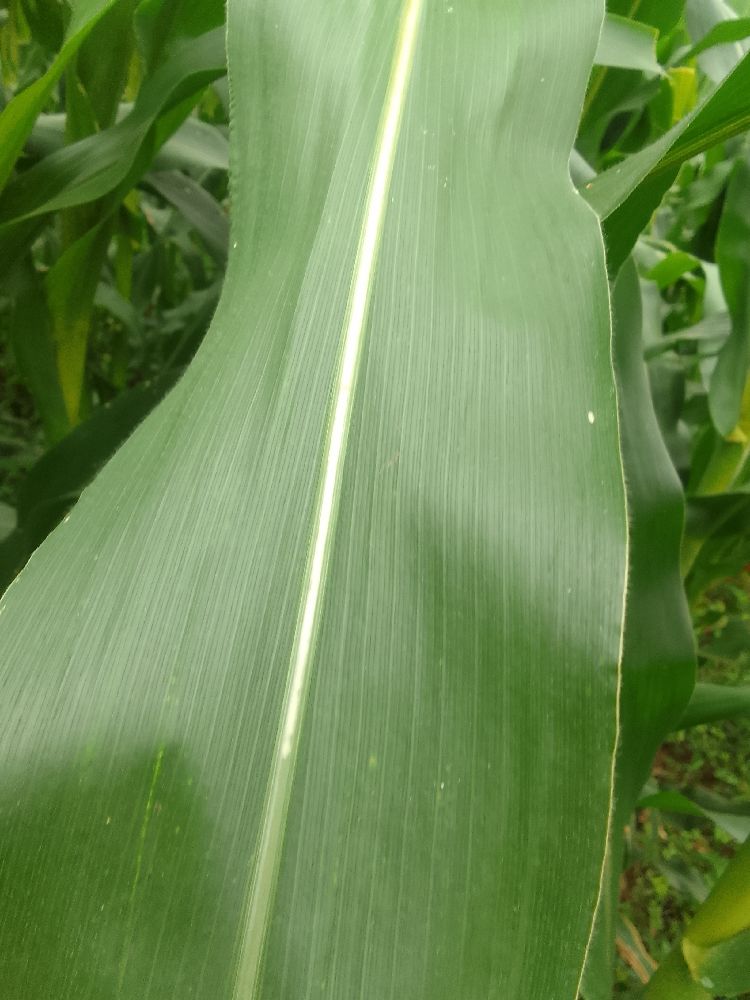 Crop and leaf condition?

maize, healthy
